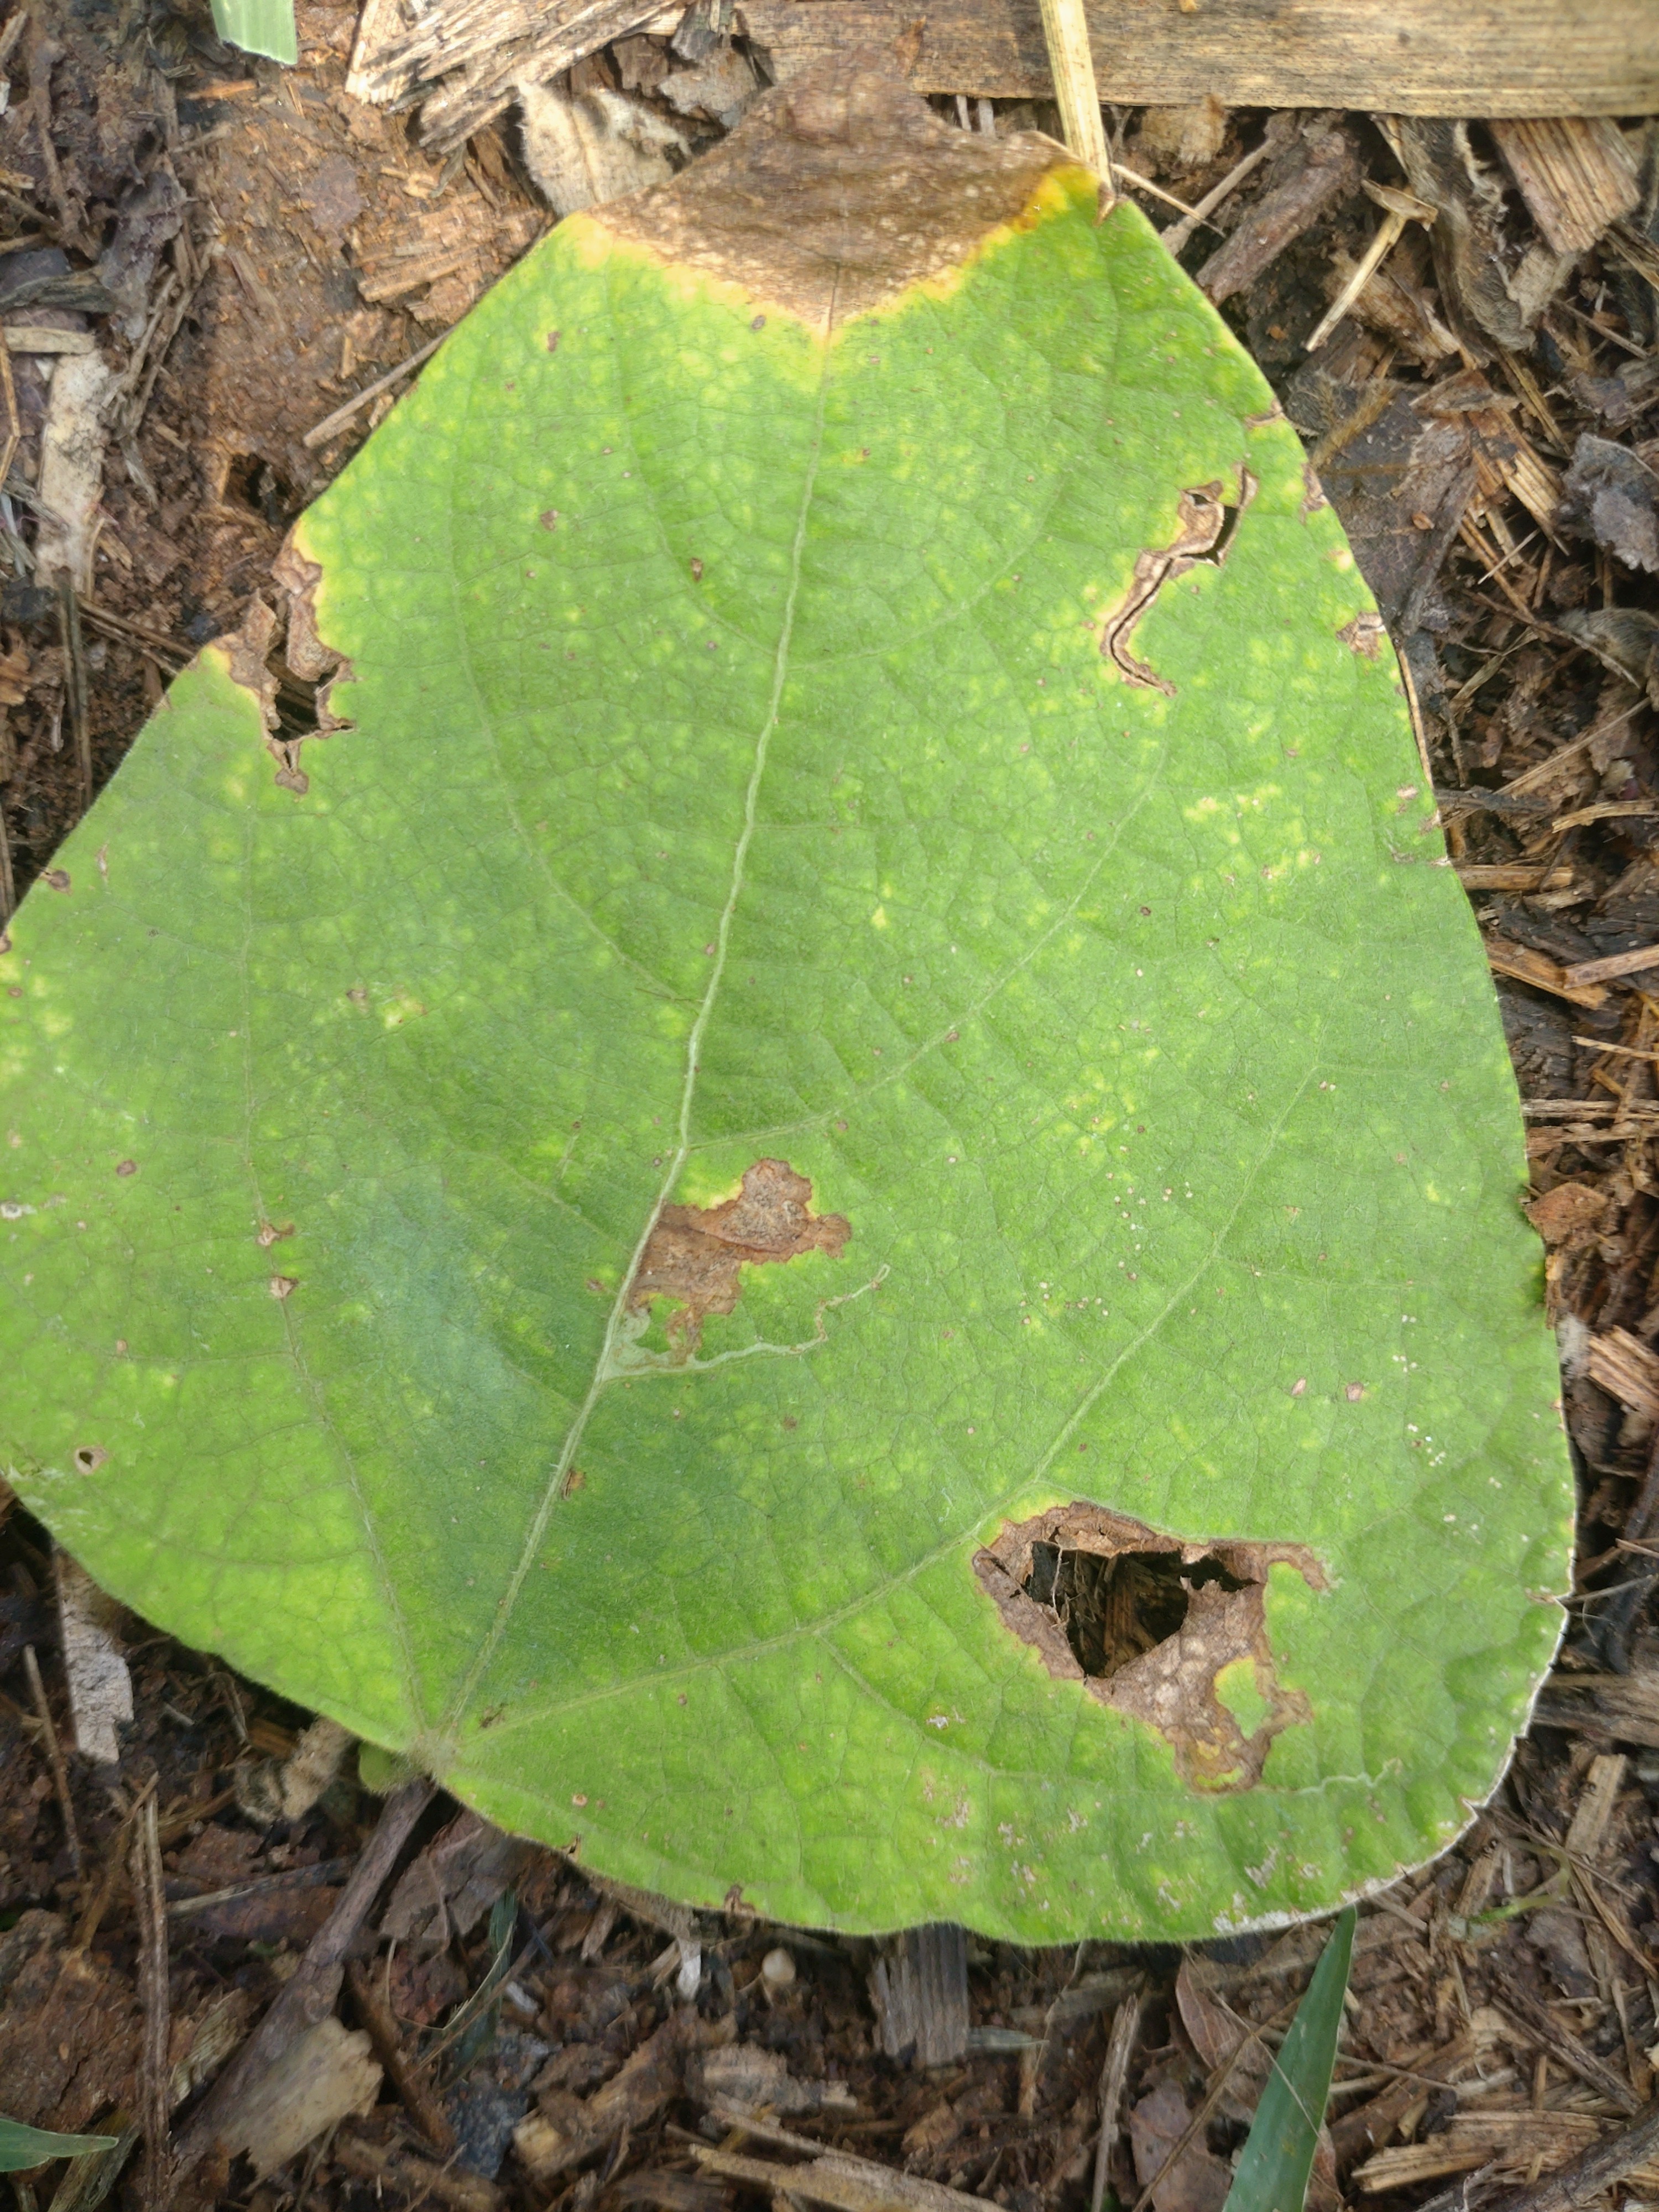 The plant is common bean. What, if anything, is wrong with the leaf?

rust
